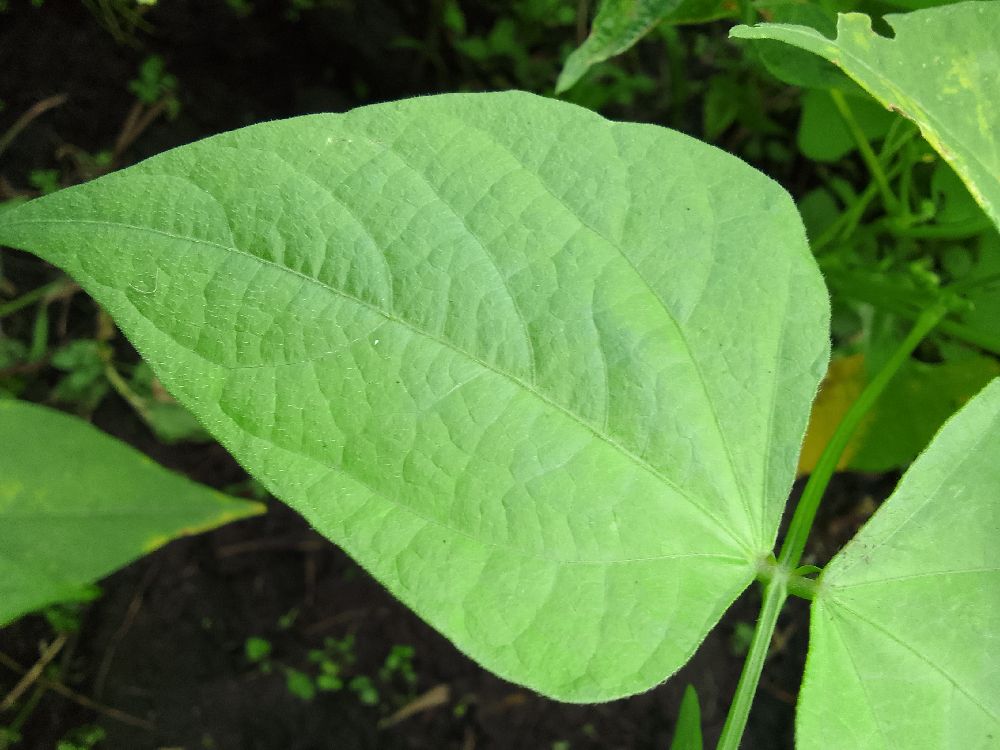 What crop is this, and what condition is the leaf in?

common bean, healthy
